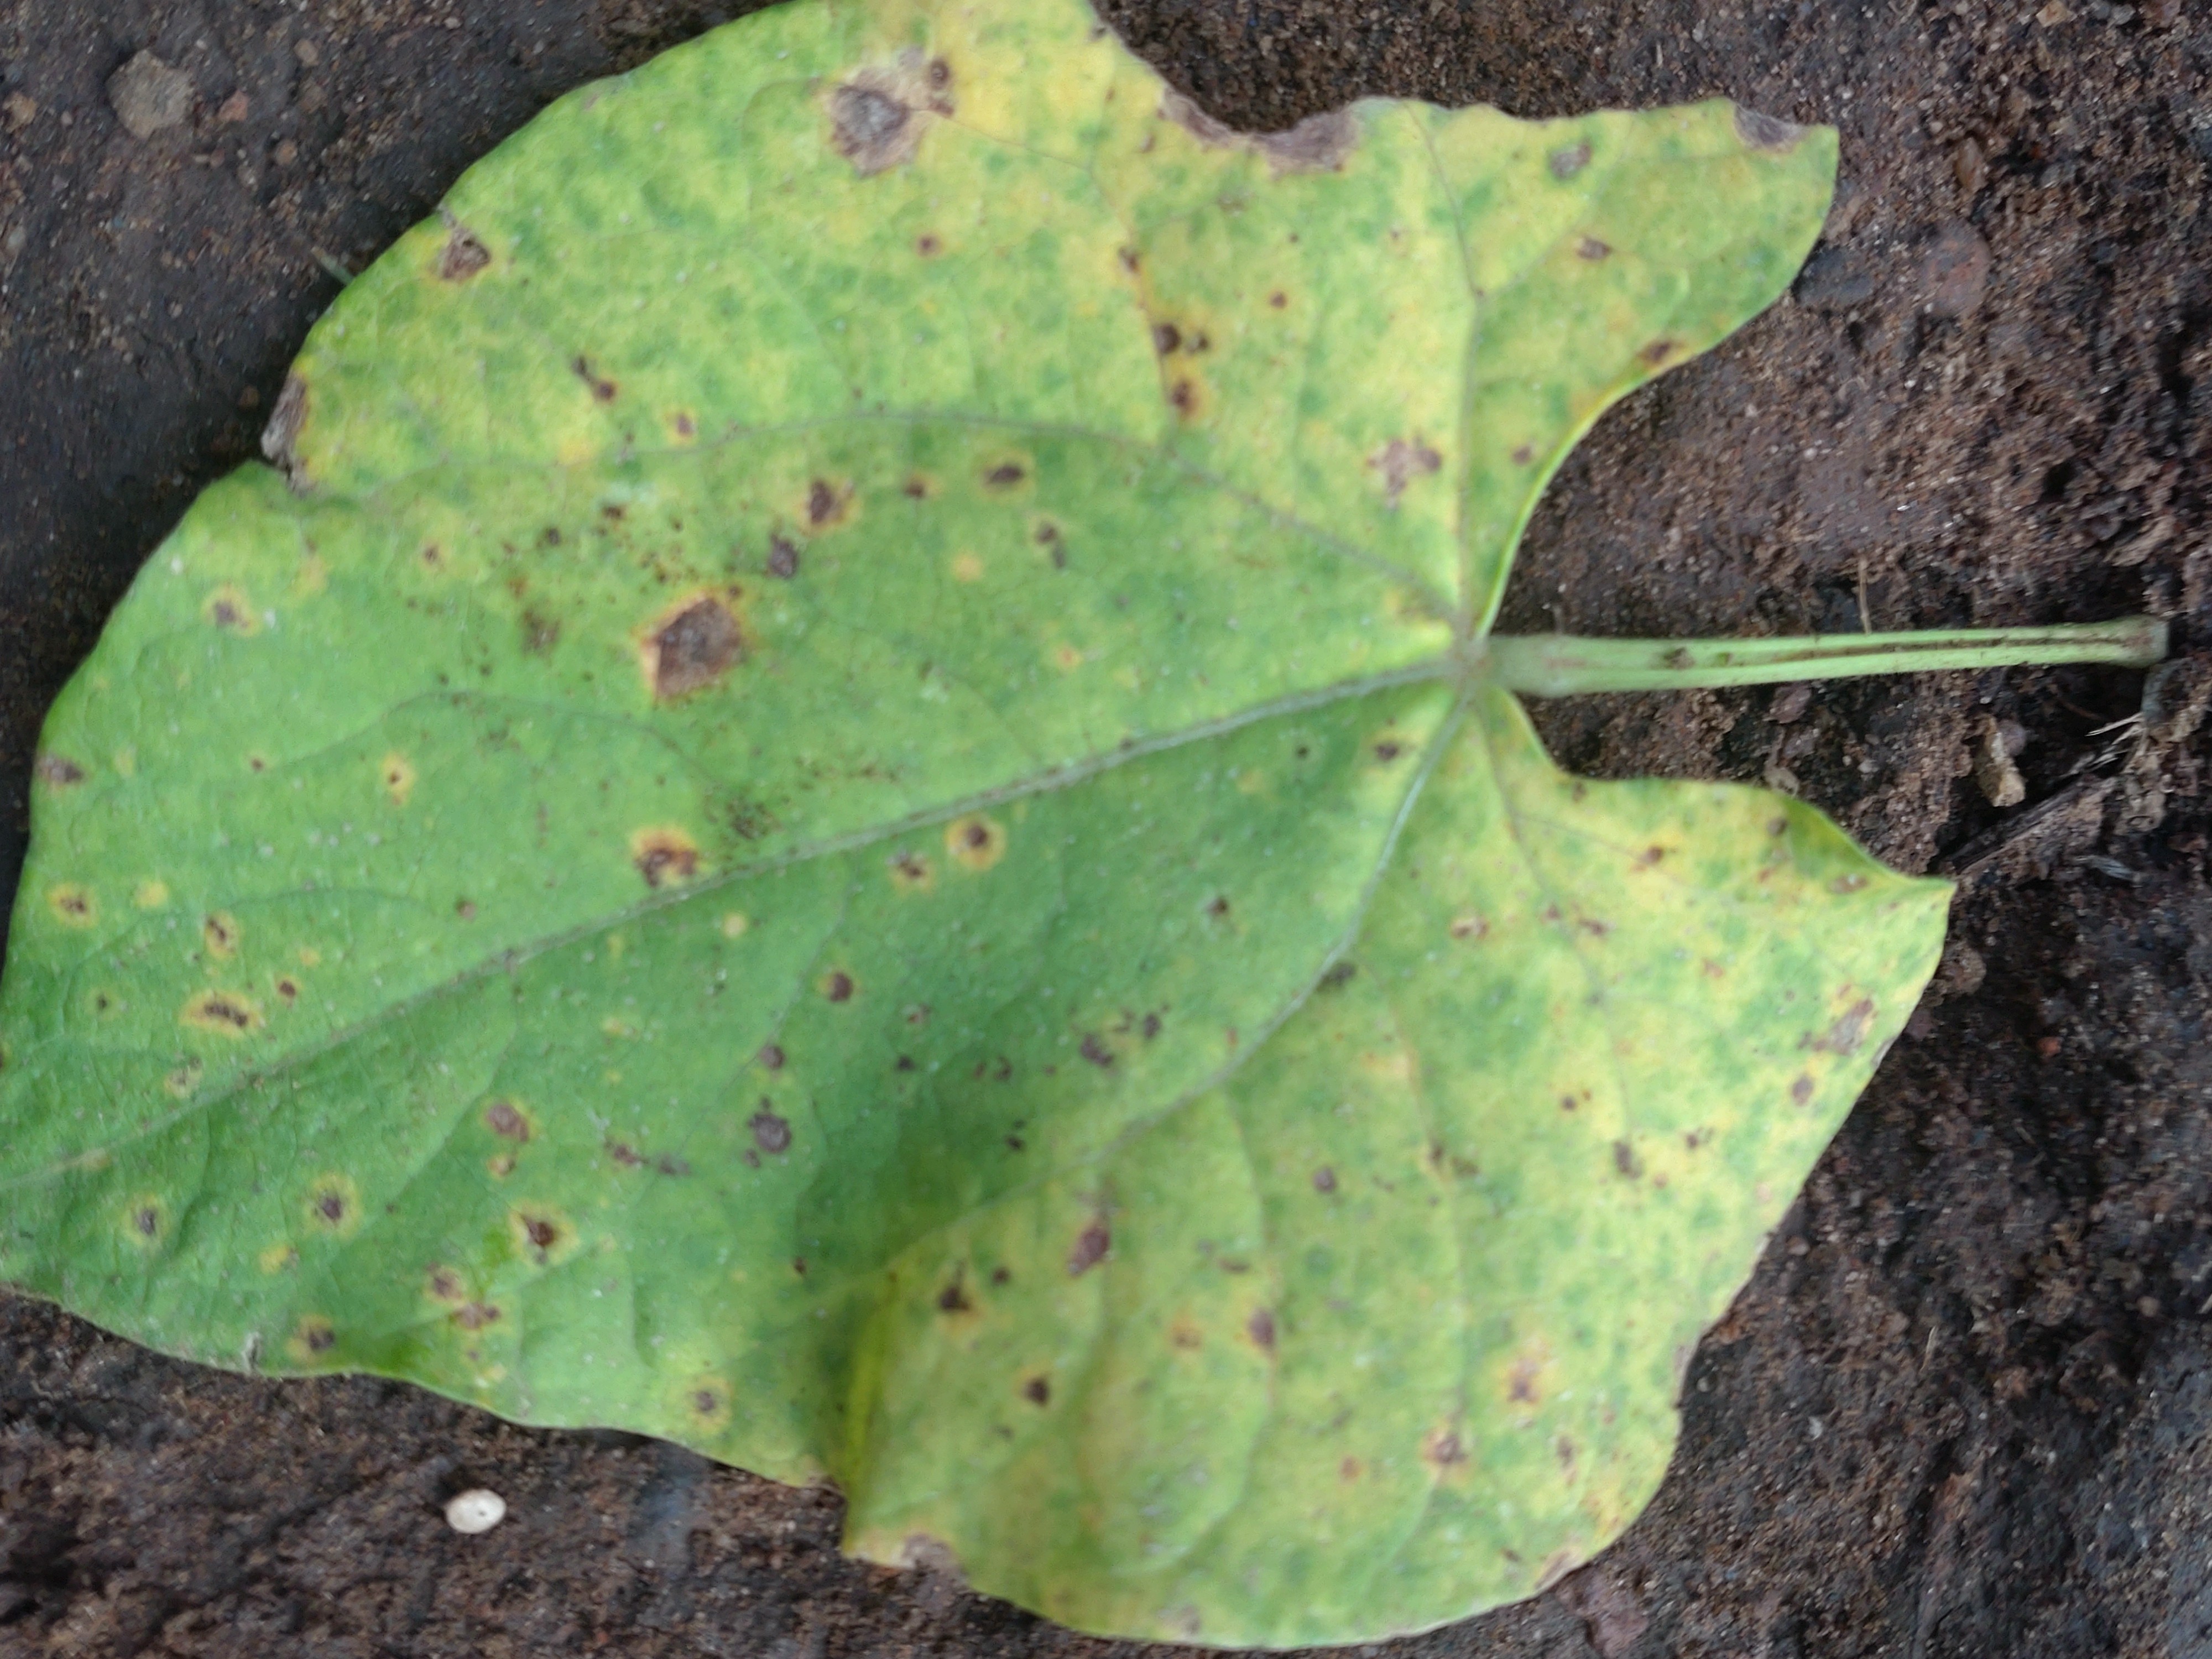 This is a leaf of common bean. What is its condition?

rust
